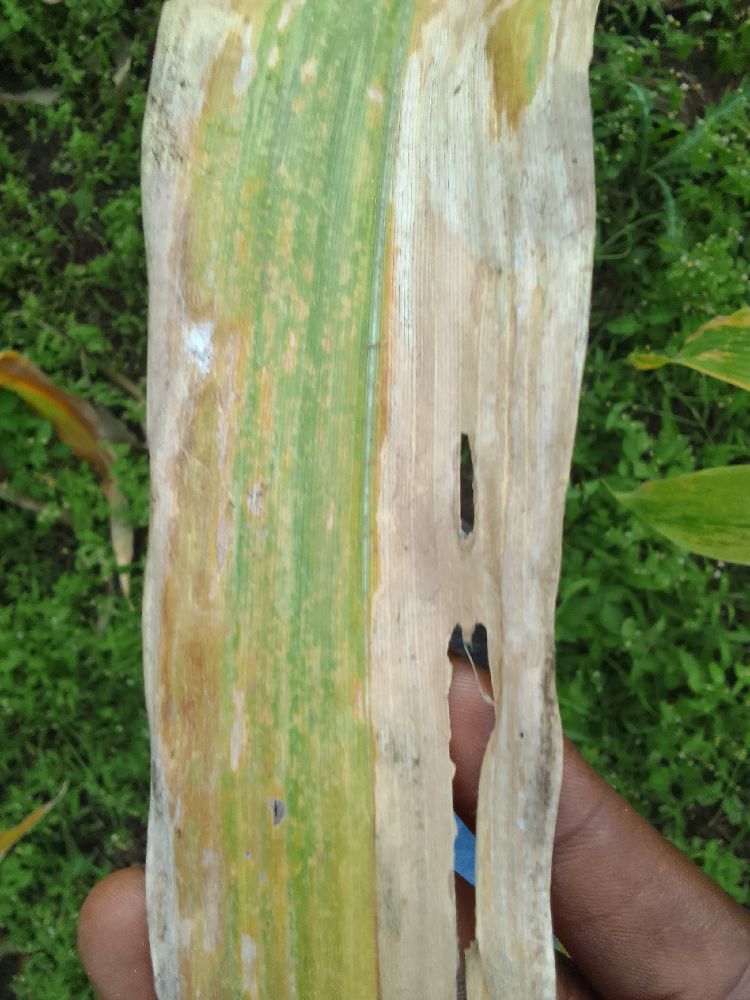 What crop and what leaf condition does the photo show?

maize, maize lethal necrosis
